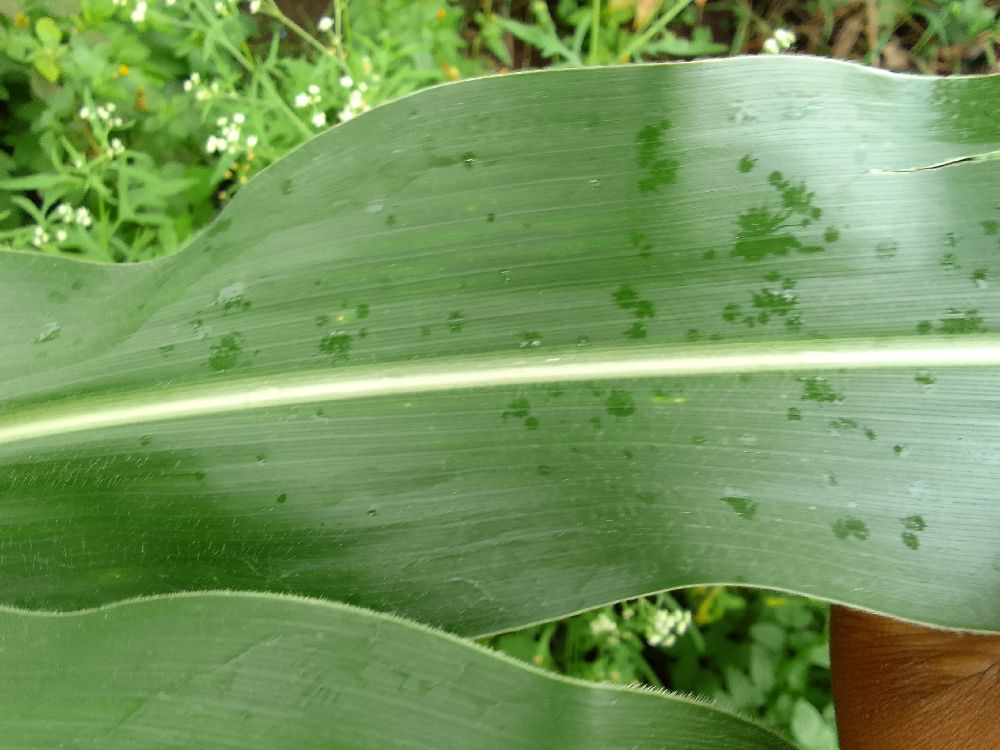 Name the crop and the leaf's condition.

maize, healthy
